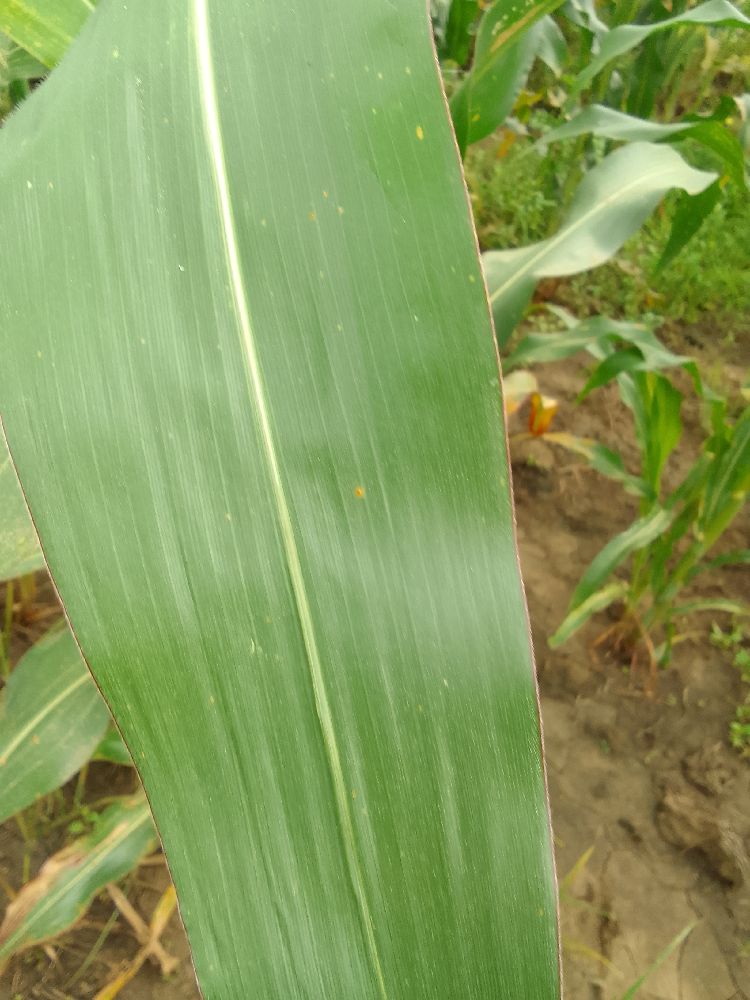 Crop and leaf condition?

maize, healthy
